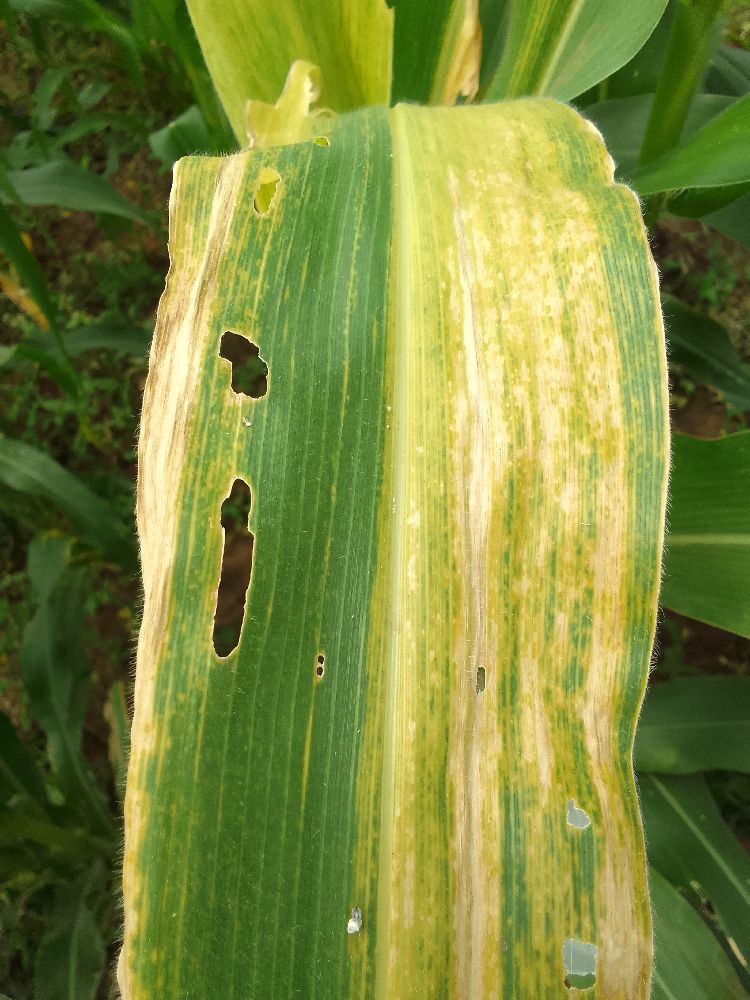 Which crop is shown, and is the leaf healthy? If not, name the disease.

maize, maize lethal necrosis
